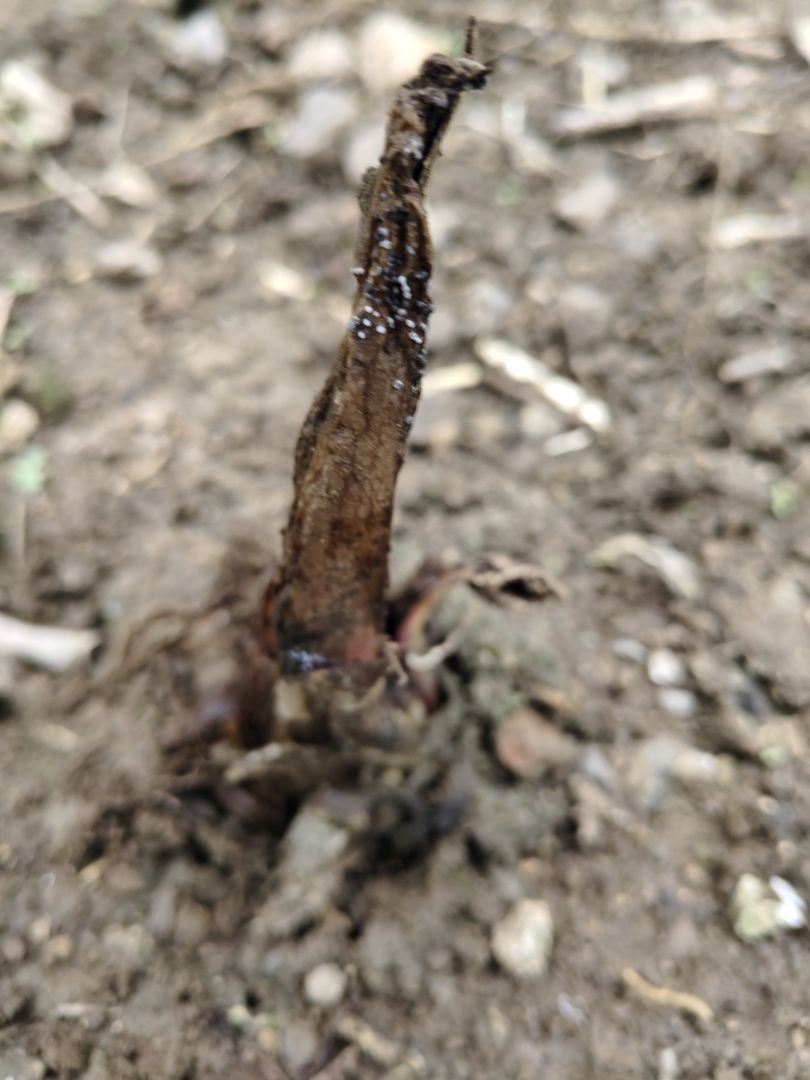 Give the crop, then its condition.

taro, root rot
